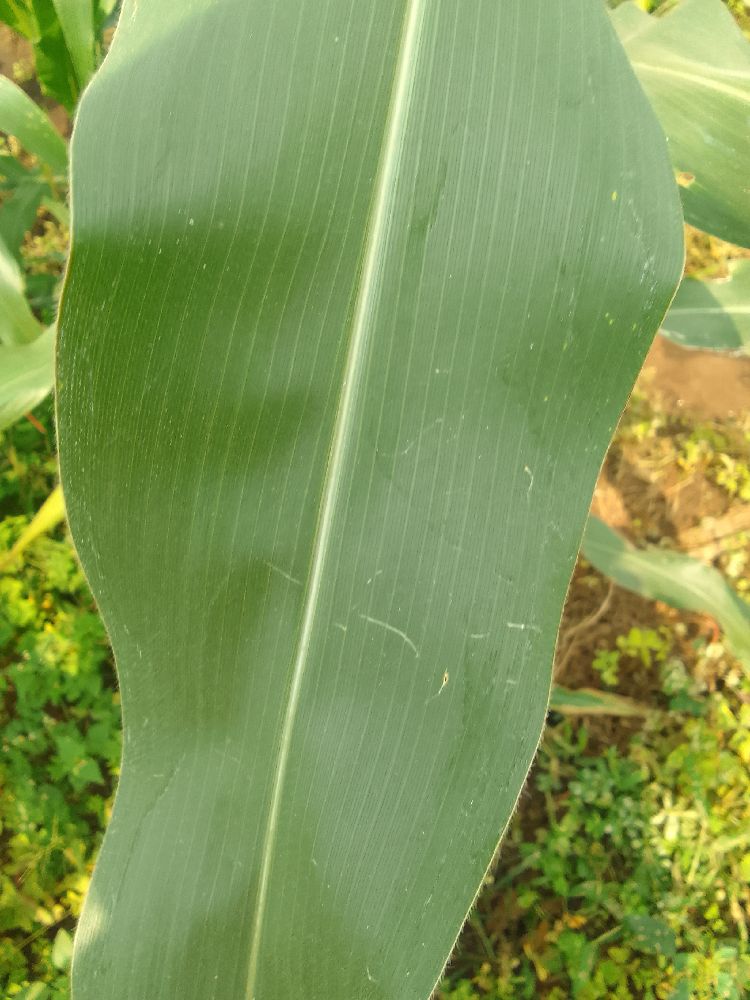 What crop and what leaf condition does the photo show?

maize, healthy
